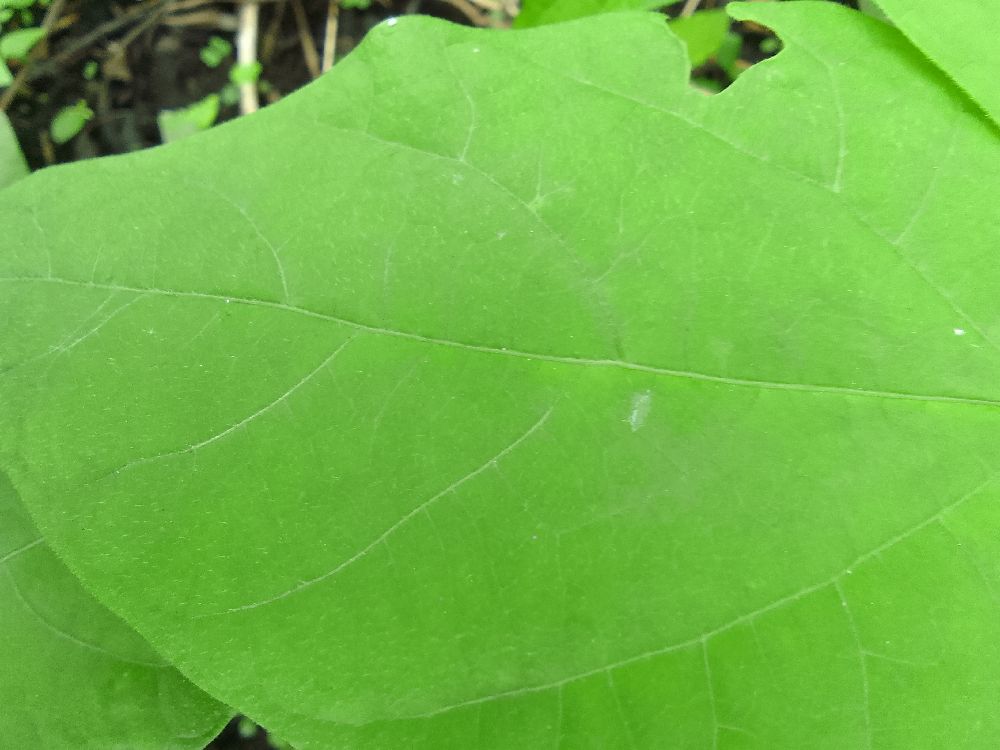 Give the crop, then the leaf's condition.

common bean, healthy
